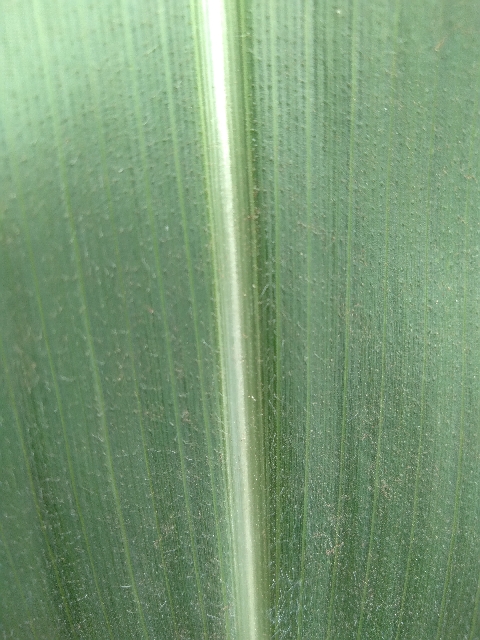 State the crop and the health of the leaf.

maize, healthy
